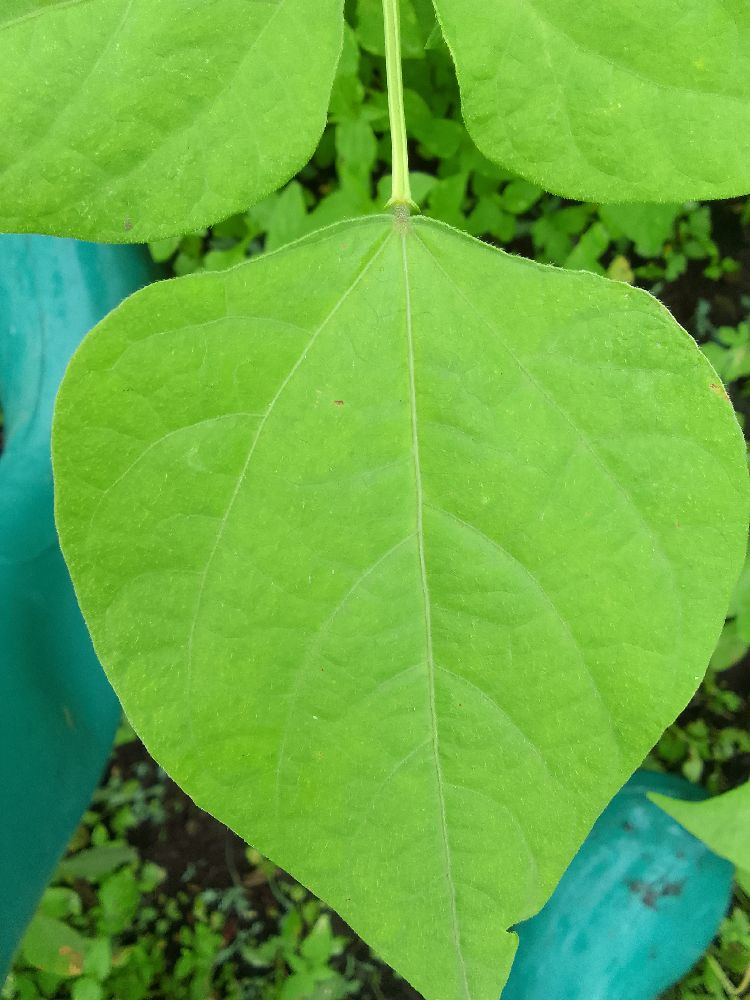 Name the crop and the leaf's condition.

common bean, healthy
